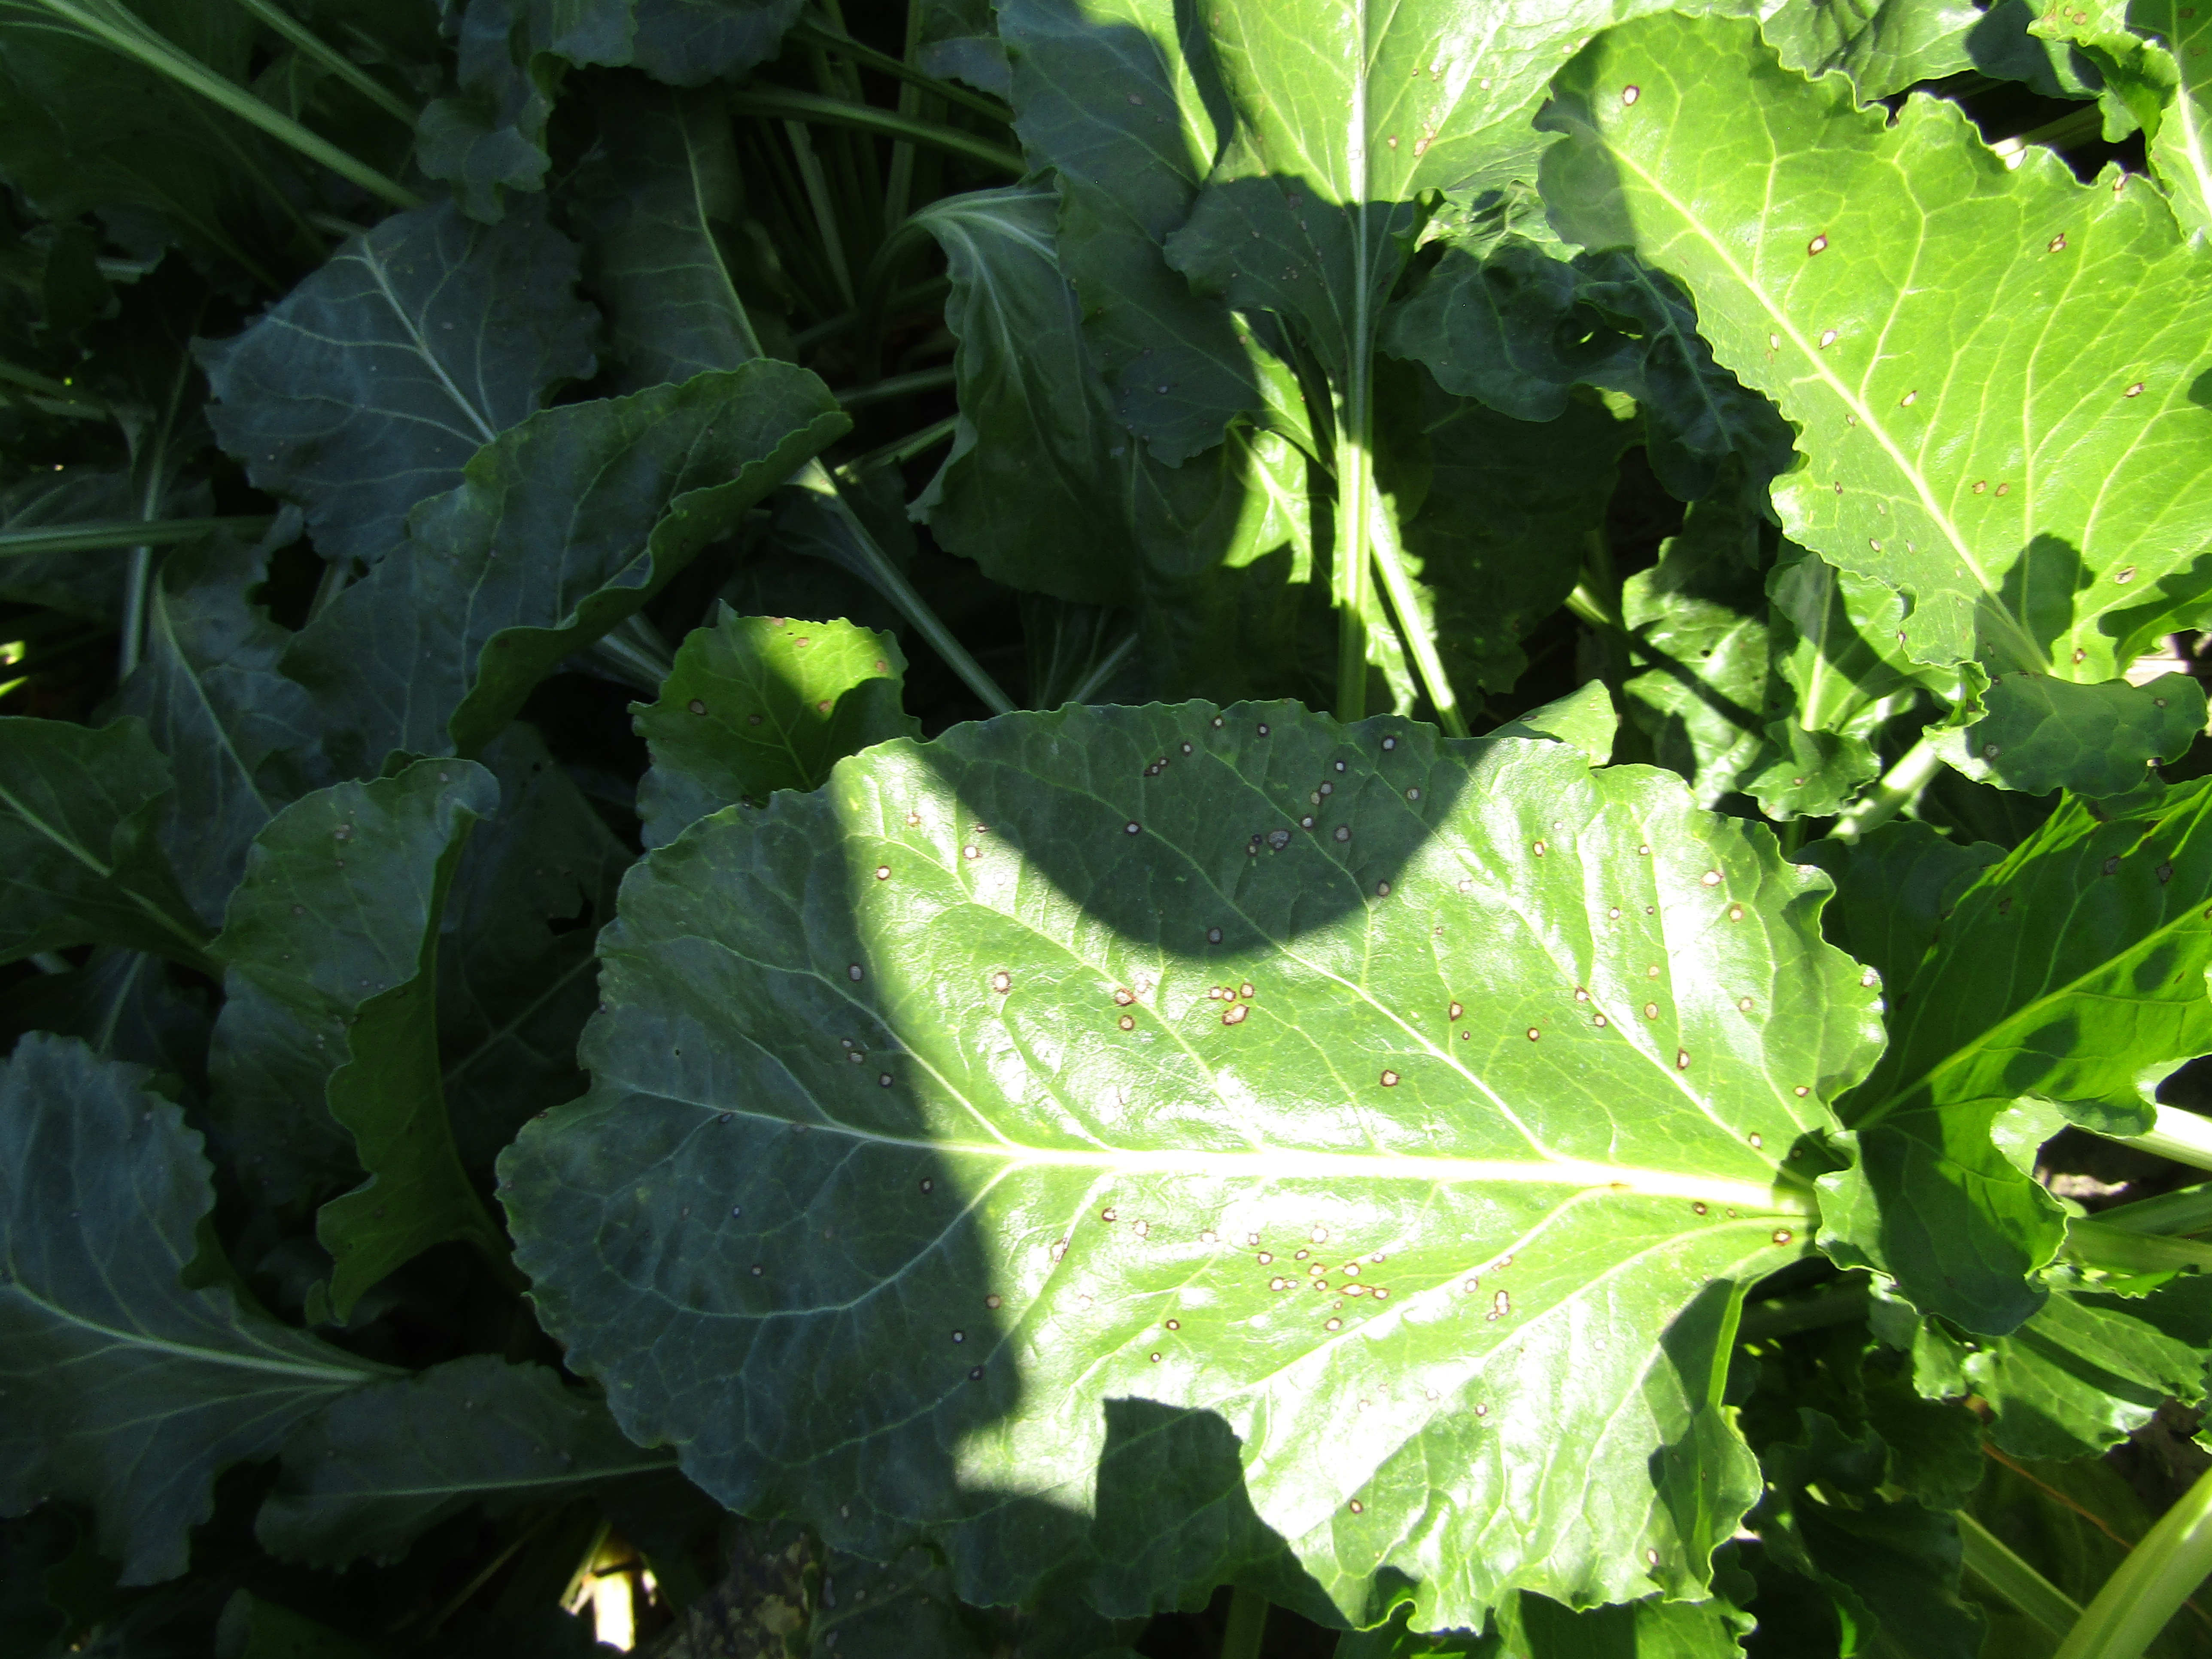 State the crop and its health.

beet, cercospora
